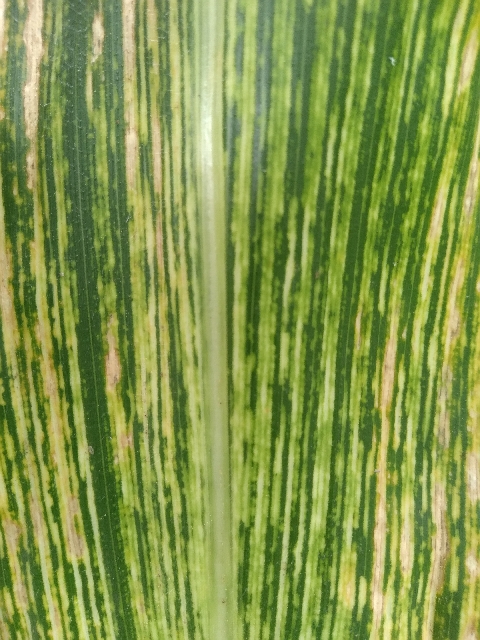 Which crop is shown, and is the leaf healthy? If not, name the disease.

maize, maize streak virus
